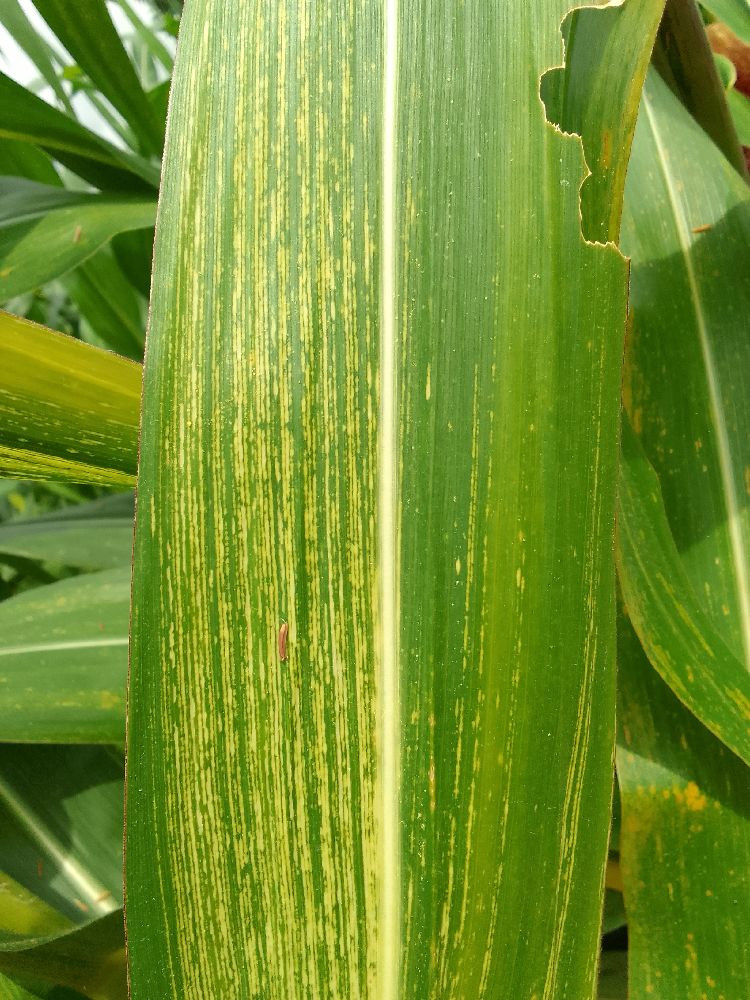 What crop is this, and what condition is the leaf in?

maize, maize streak virus
